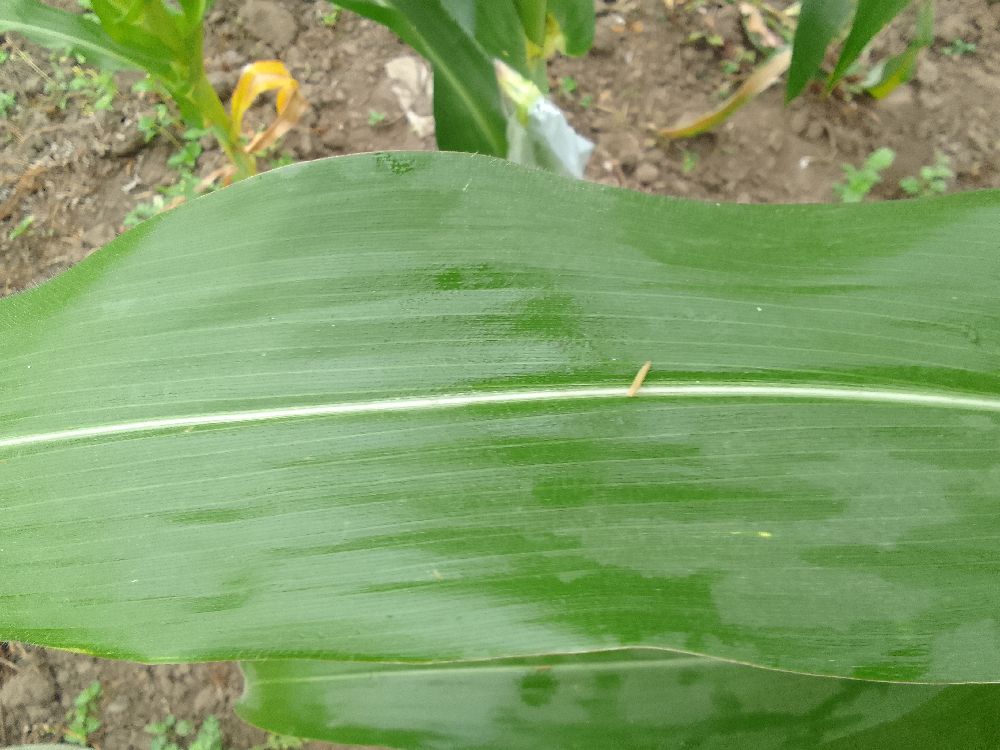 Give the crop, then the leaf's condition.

maize, healthy
